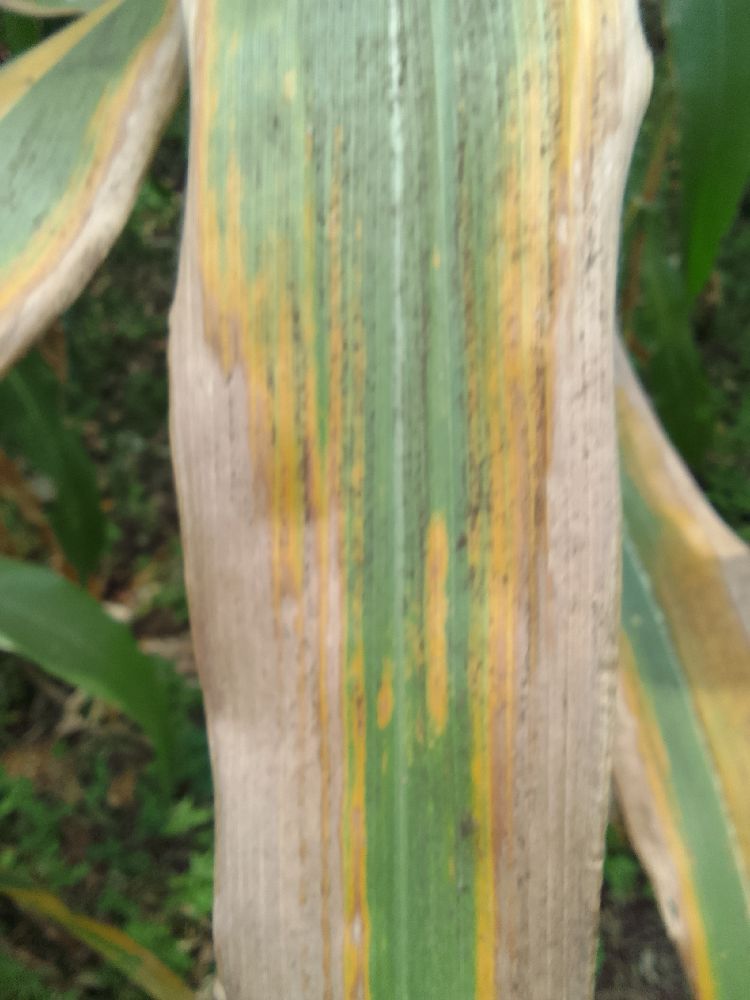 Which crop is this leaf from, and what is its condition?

maize, maize lethal necrosis
